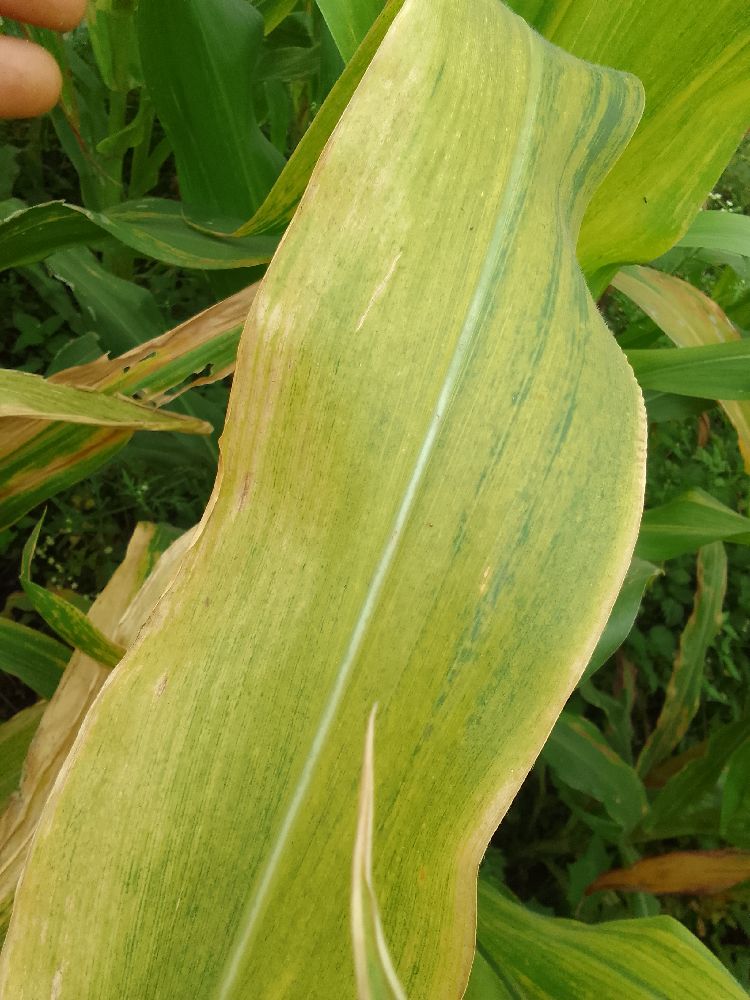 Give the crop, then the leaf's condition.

maize, maize lethal necrosis
